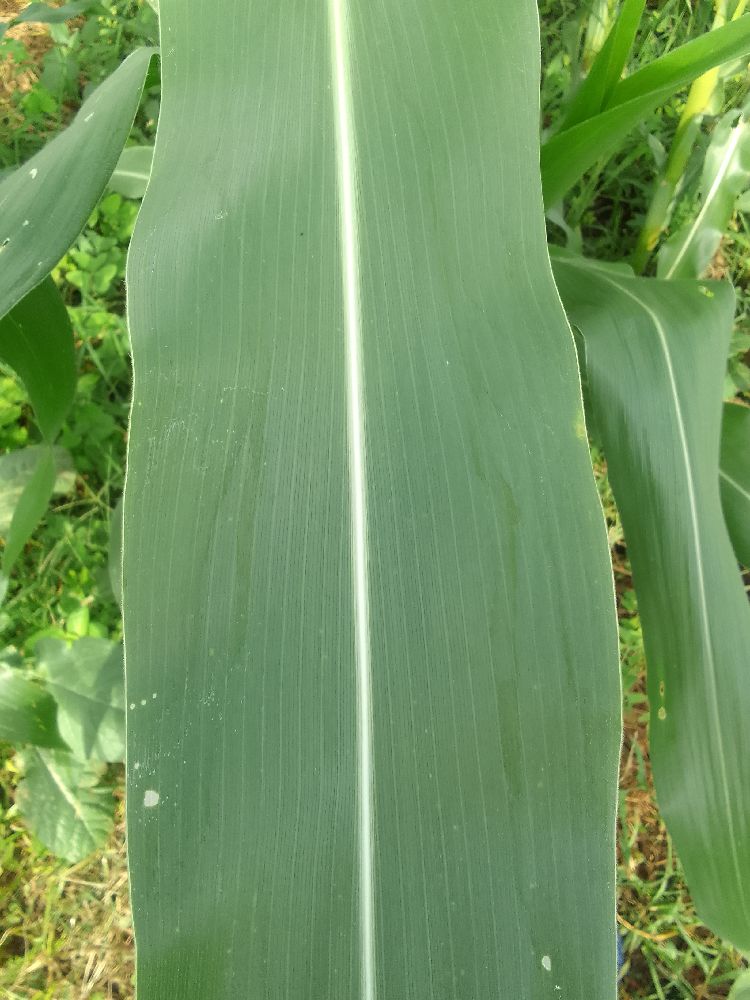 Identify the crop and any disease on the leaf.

maize, healthy
